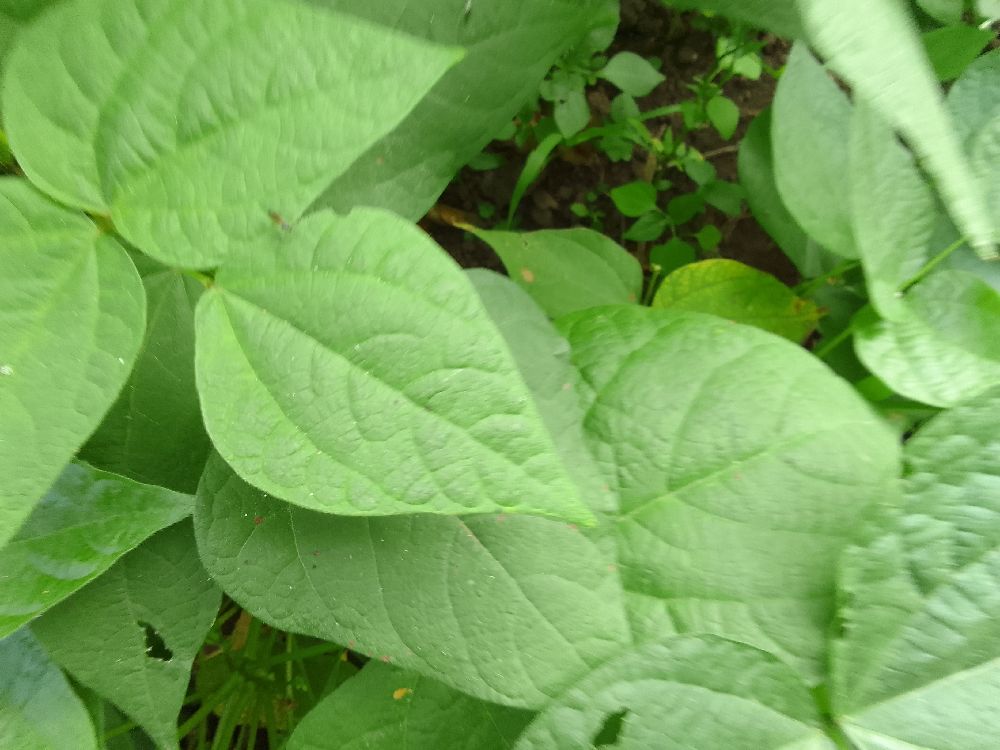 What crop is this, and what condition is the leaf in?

common bean, healthy
